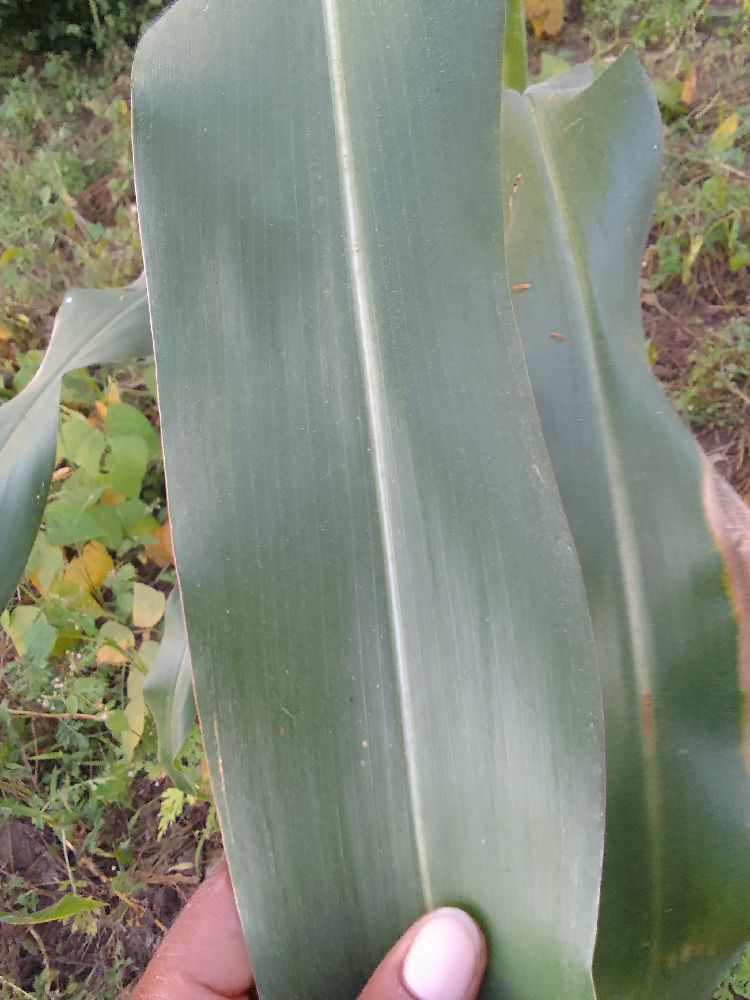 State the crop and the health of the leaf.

maize, healthy
